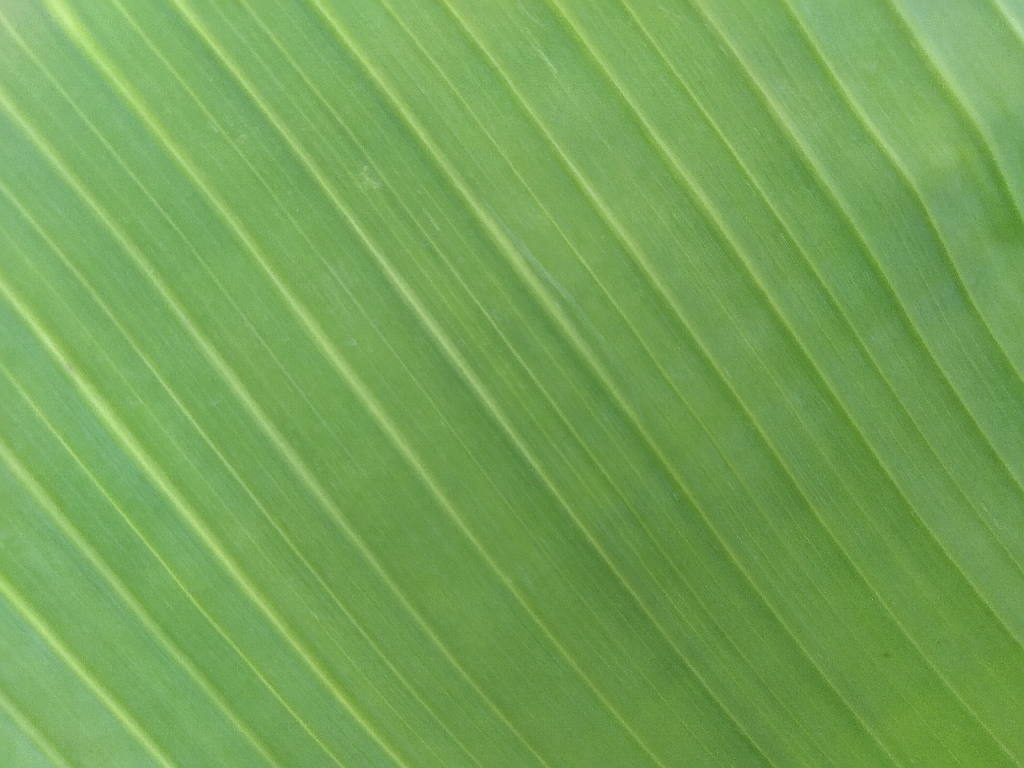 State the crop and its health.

banana, healthy
